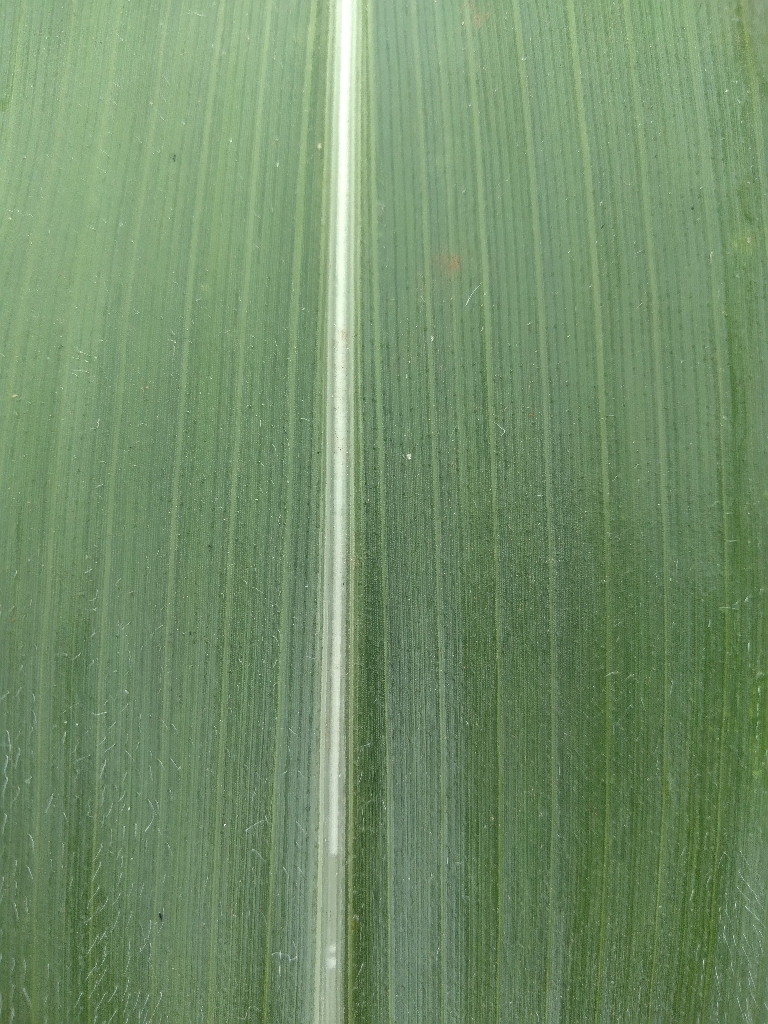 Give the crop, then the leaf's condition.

maize, healthy
